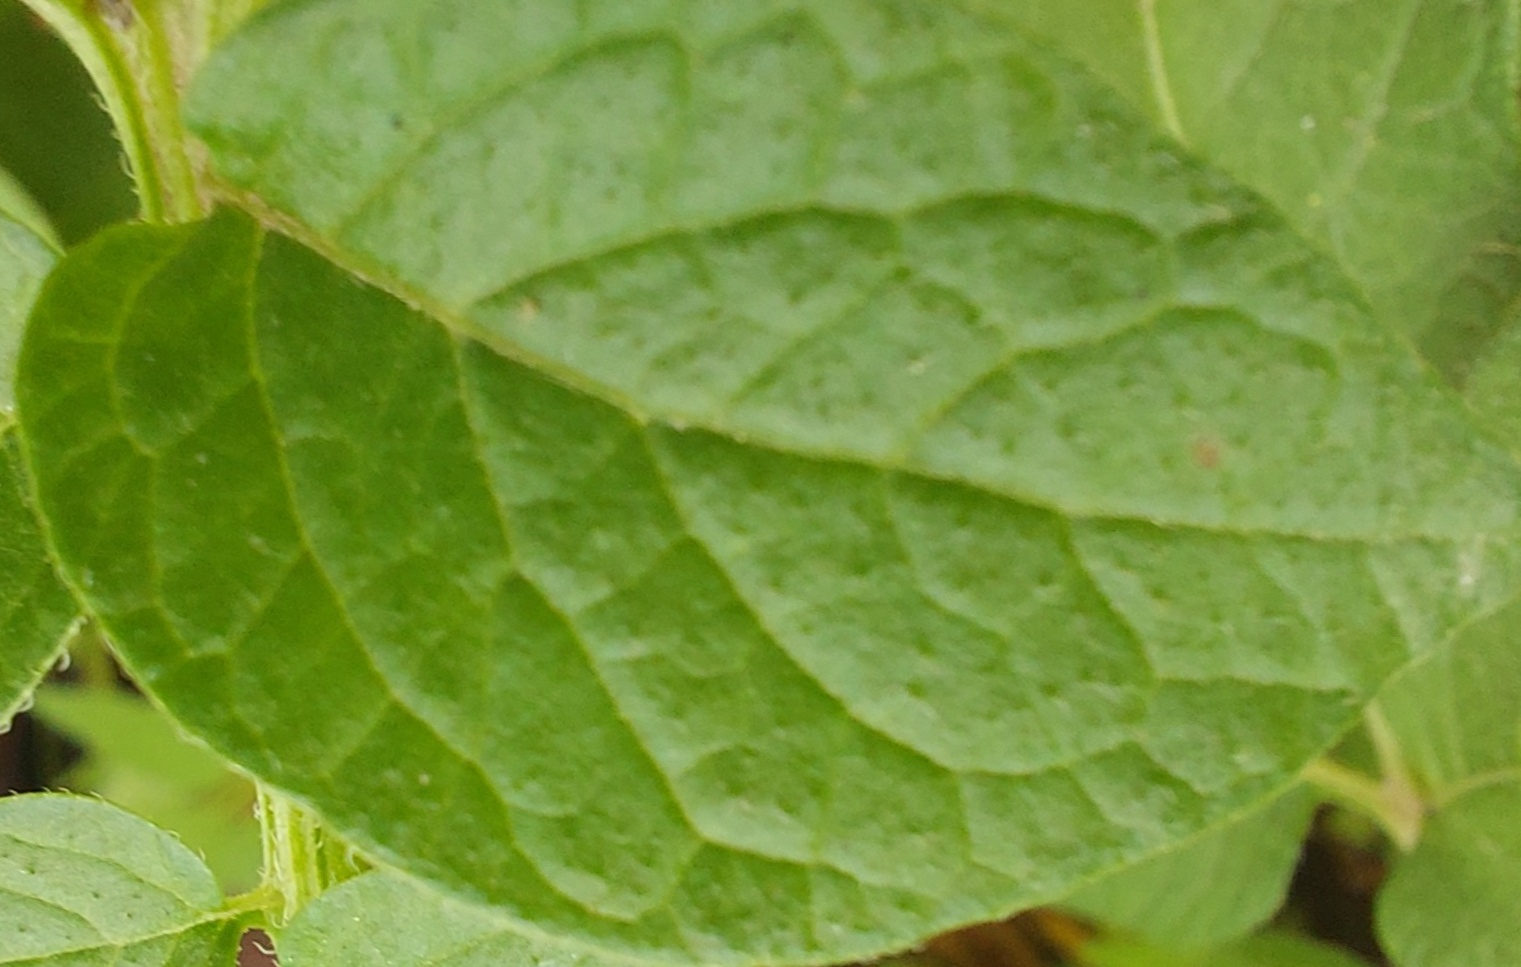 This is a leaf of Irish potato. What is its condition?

healthy
